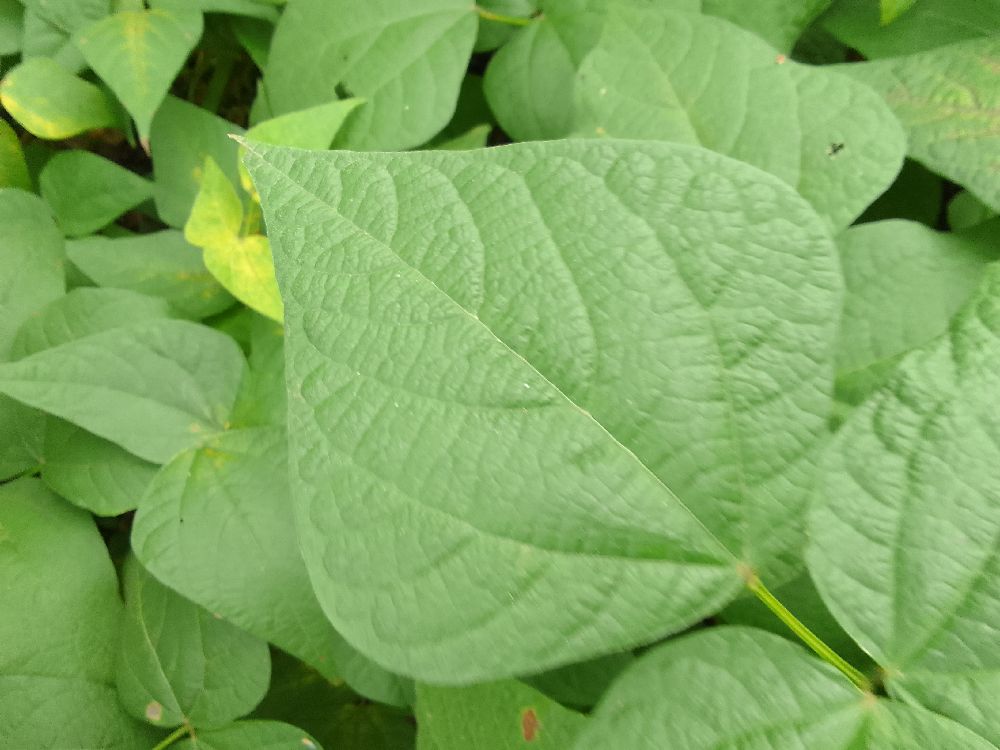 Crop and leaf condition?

common bean, healthy
